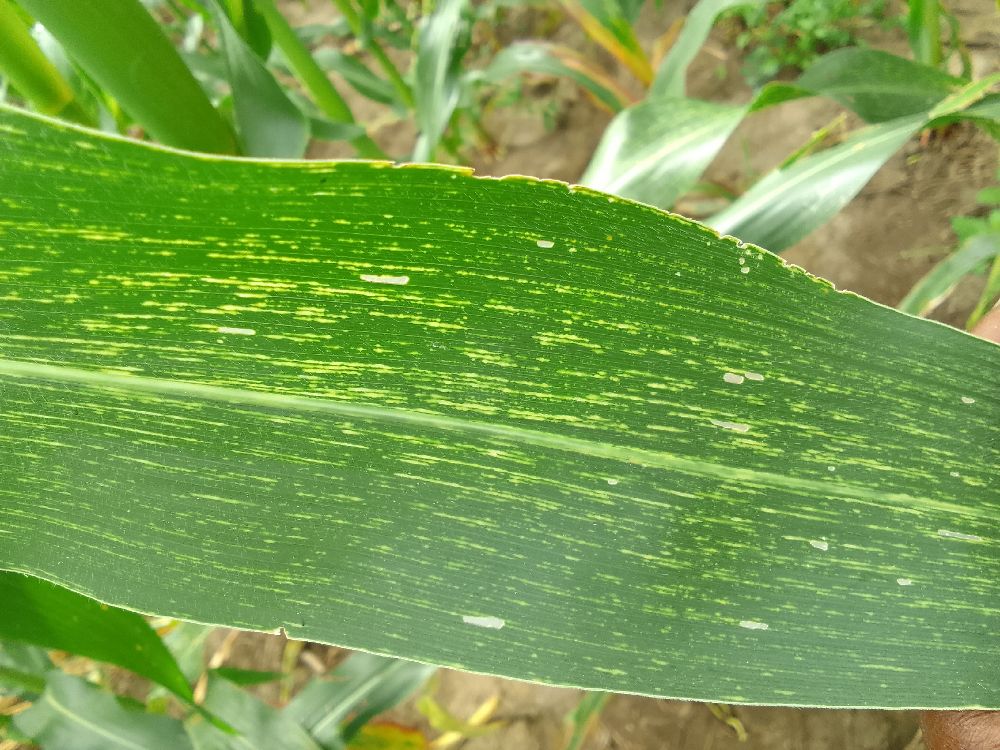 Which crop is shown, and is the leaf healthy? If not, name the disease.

maize, maize streak virus
